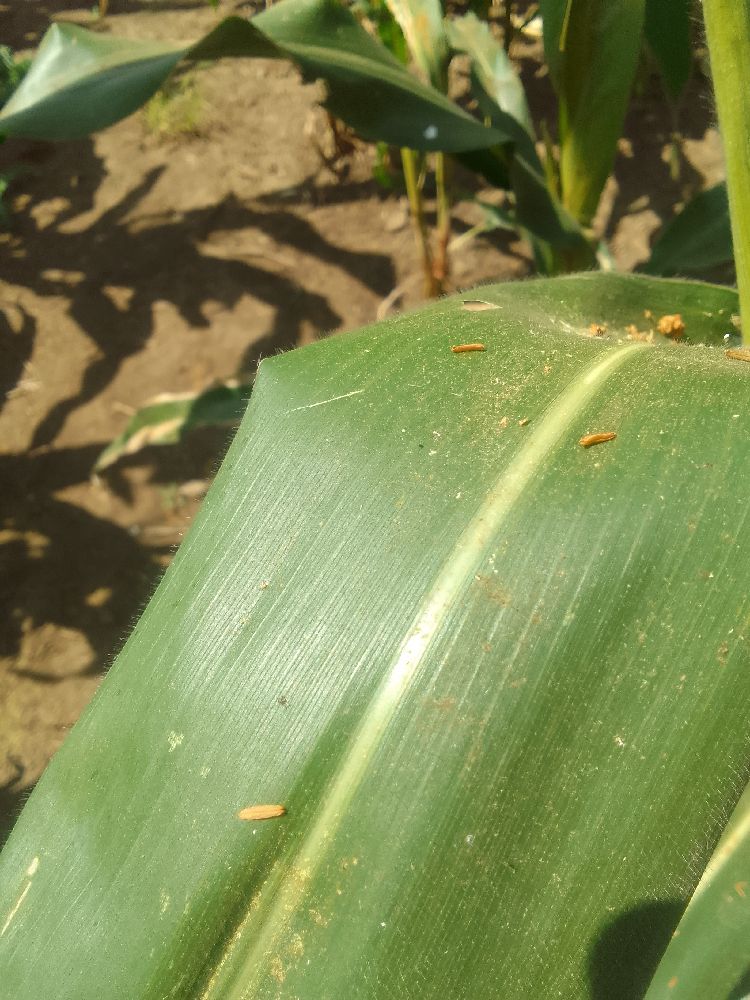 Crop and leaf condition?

maize, healthy
